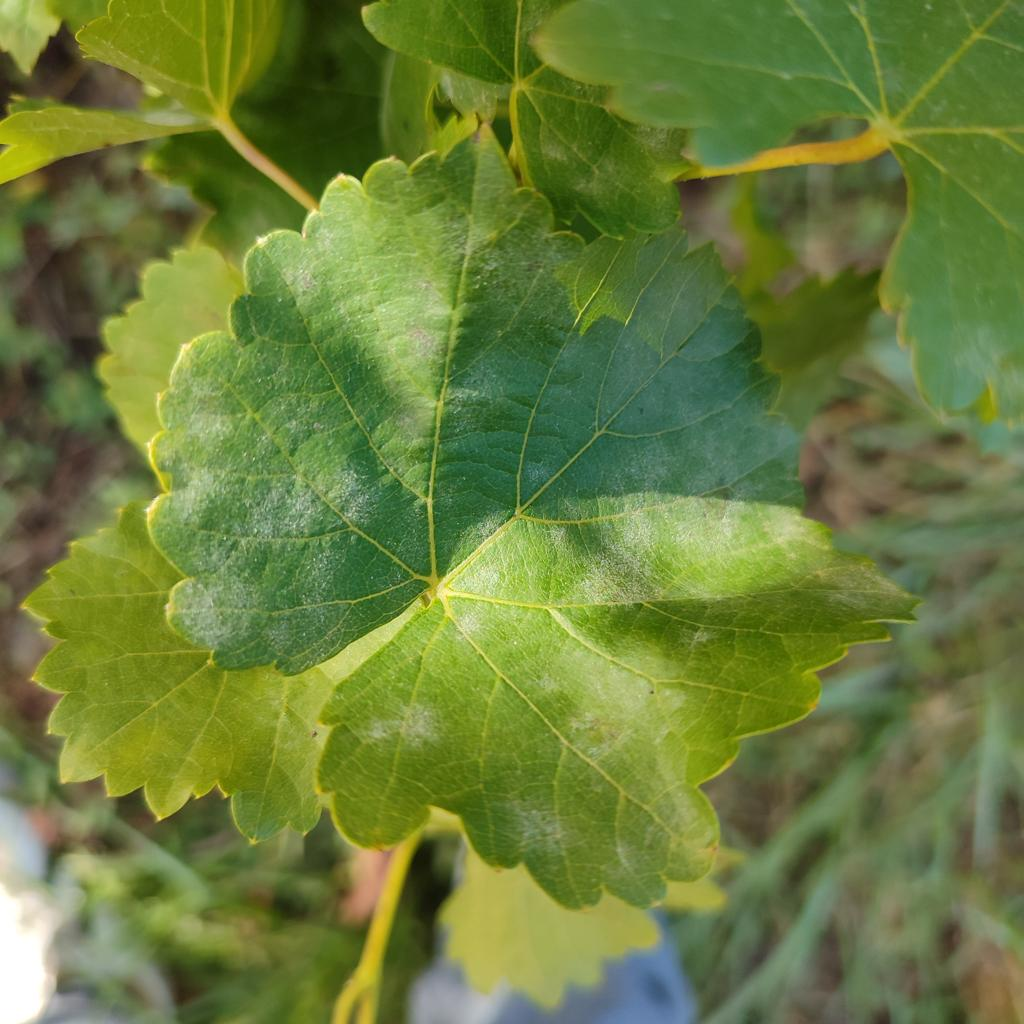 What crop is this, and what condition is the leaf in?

grapevine, powdery mildew
